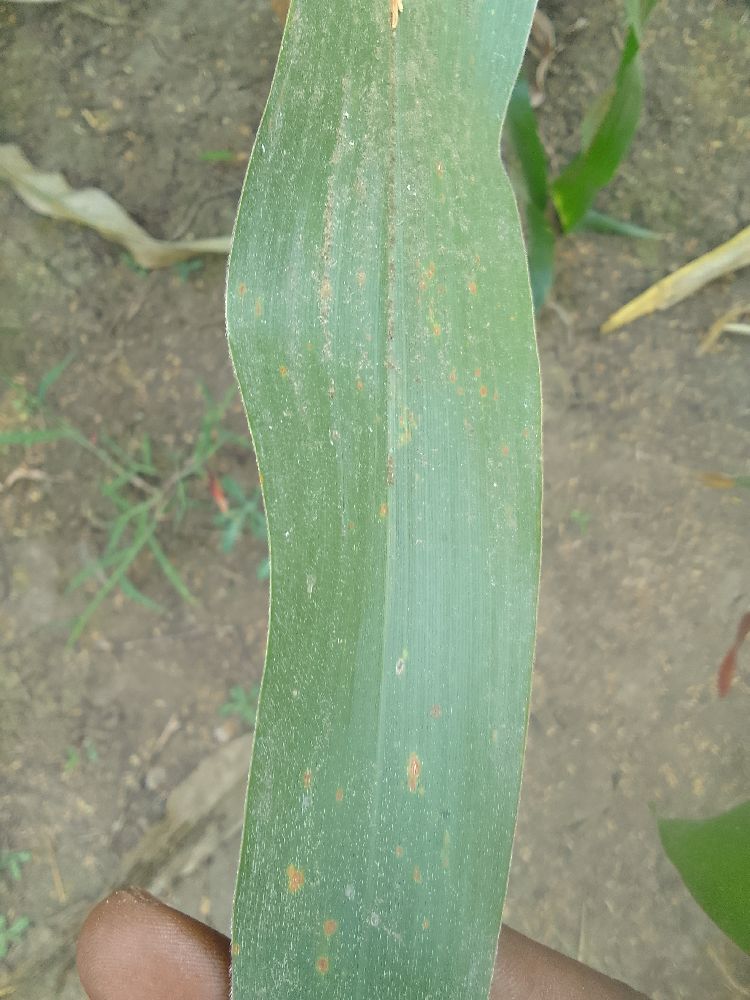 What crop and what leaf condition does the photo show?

maize, healthy
